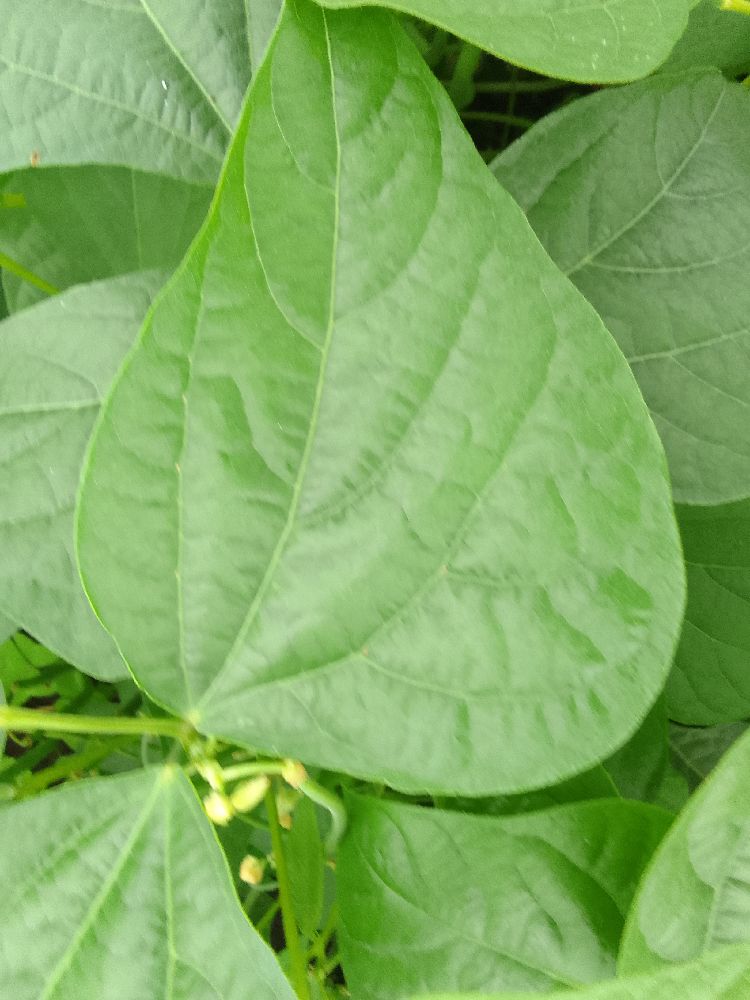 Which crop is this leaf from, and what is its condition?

common bean, healthy
